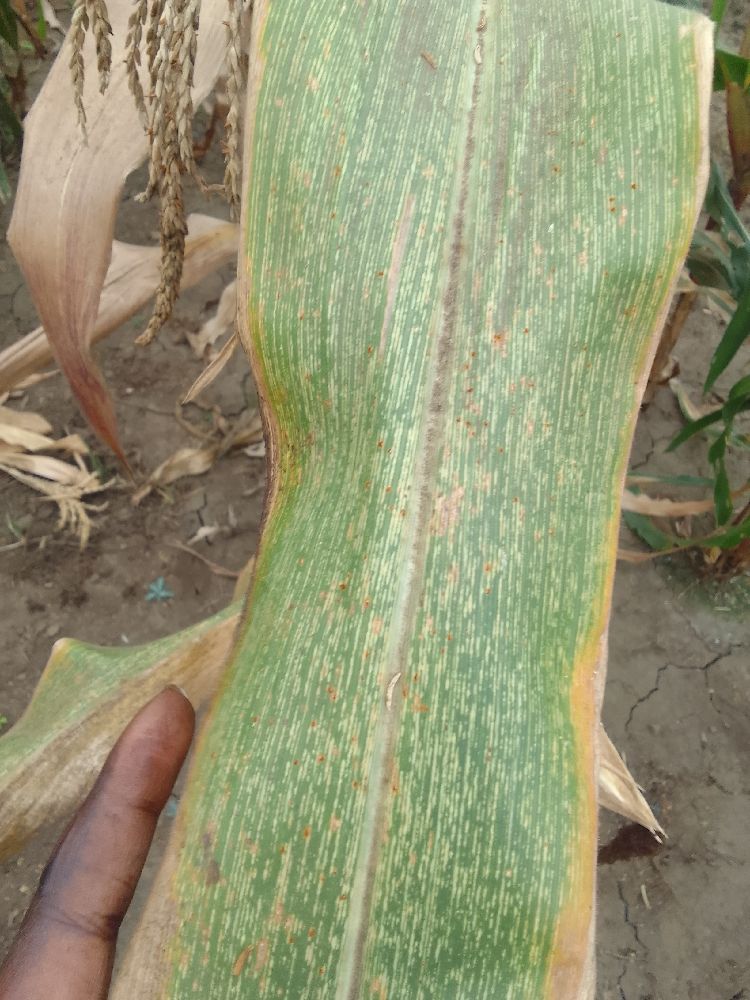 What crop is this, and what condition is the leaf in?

maize, maize streak virus
